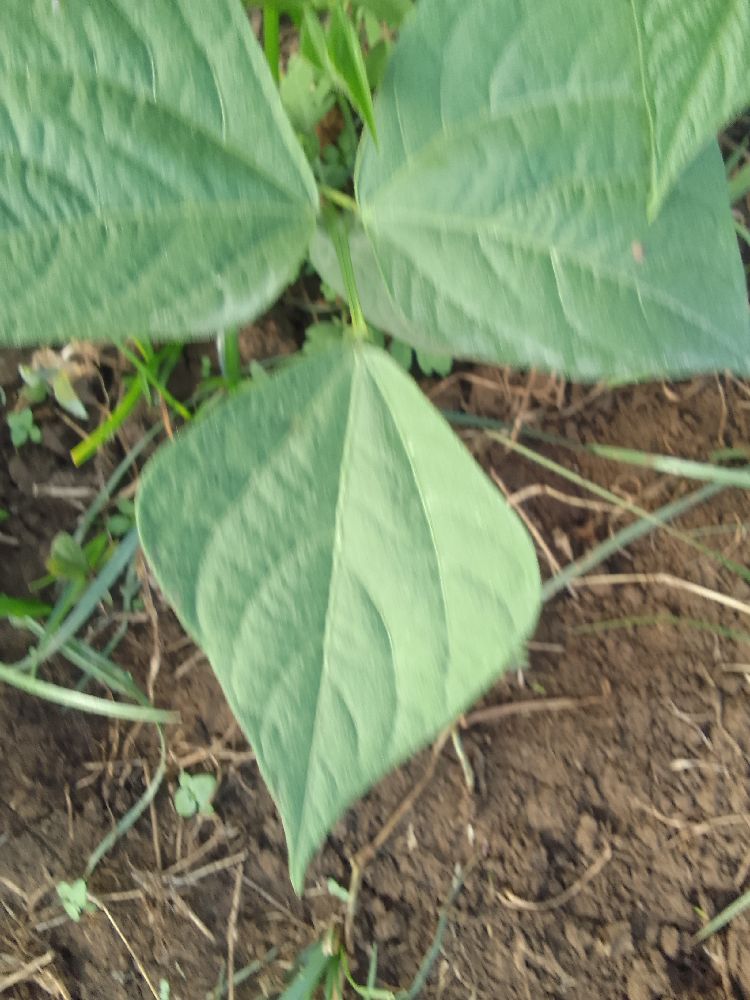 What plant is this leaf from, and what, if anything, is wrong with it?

common bean, healthy
